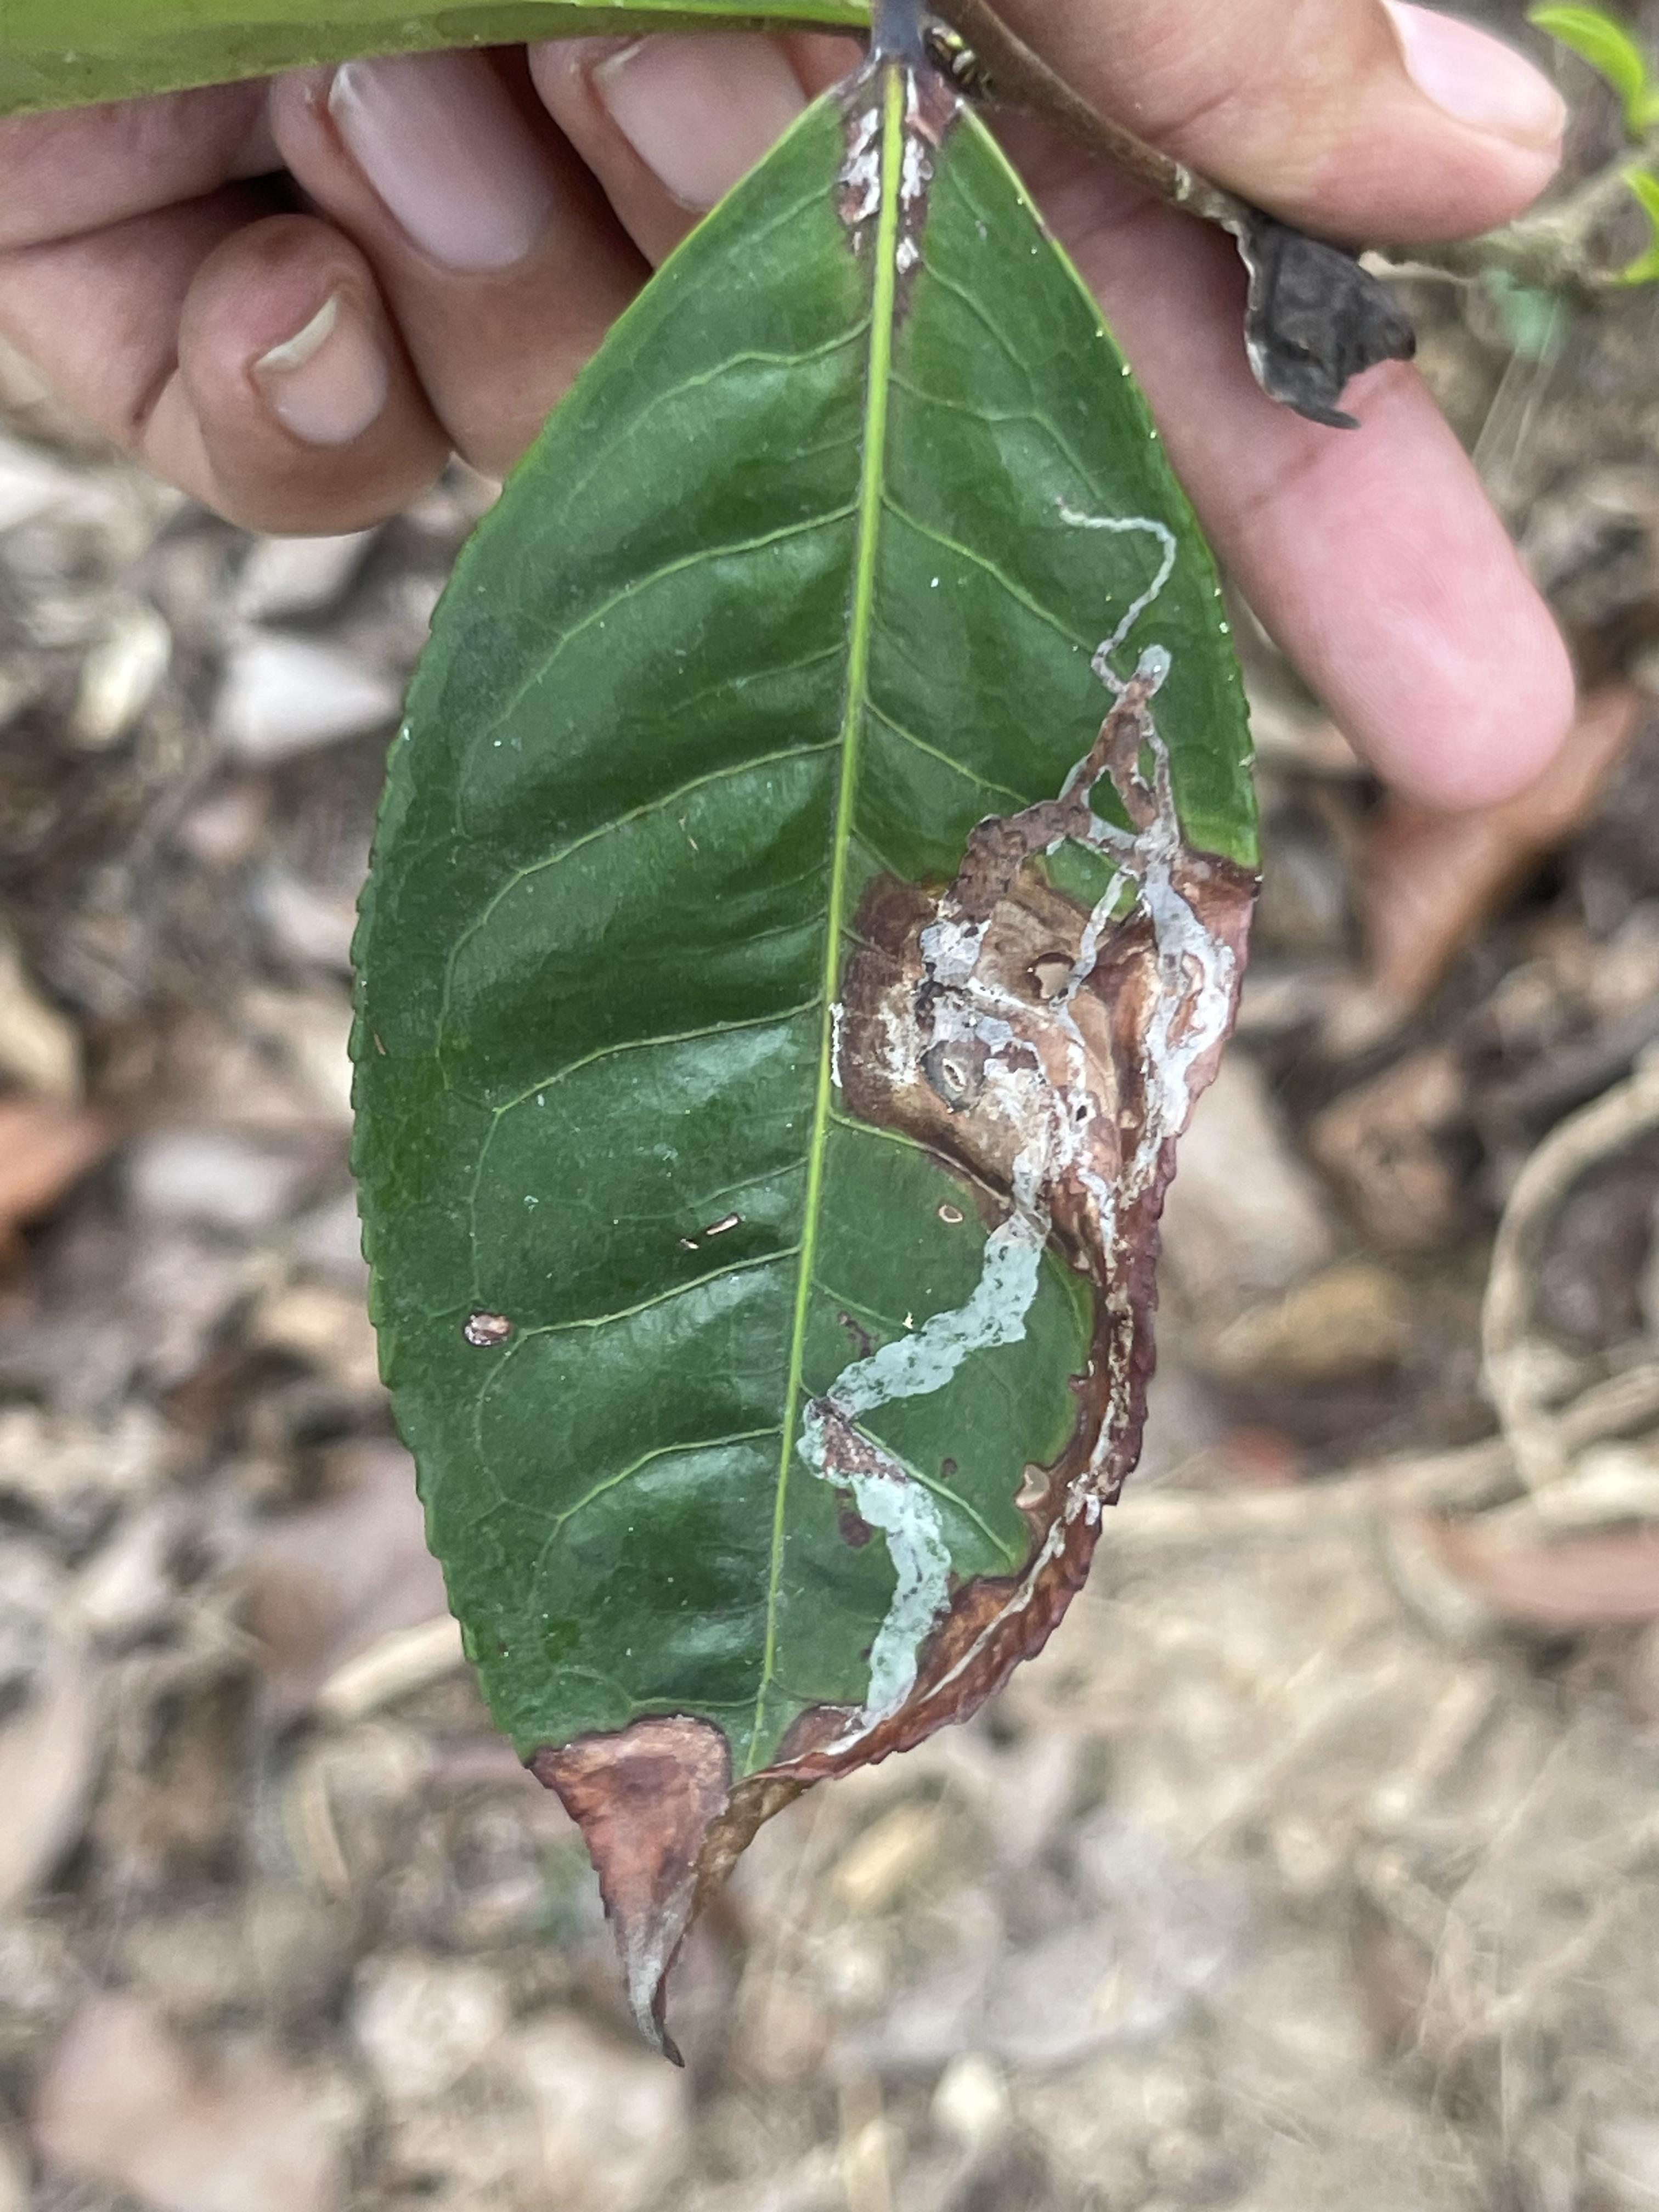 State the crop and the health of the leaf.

tea, blight
